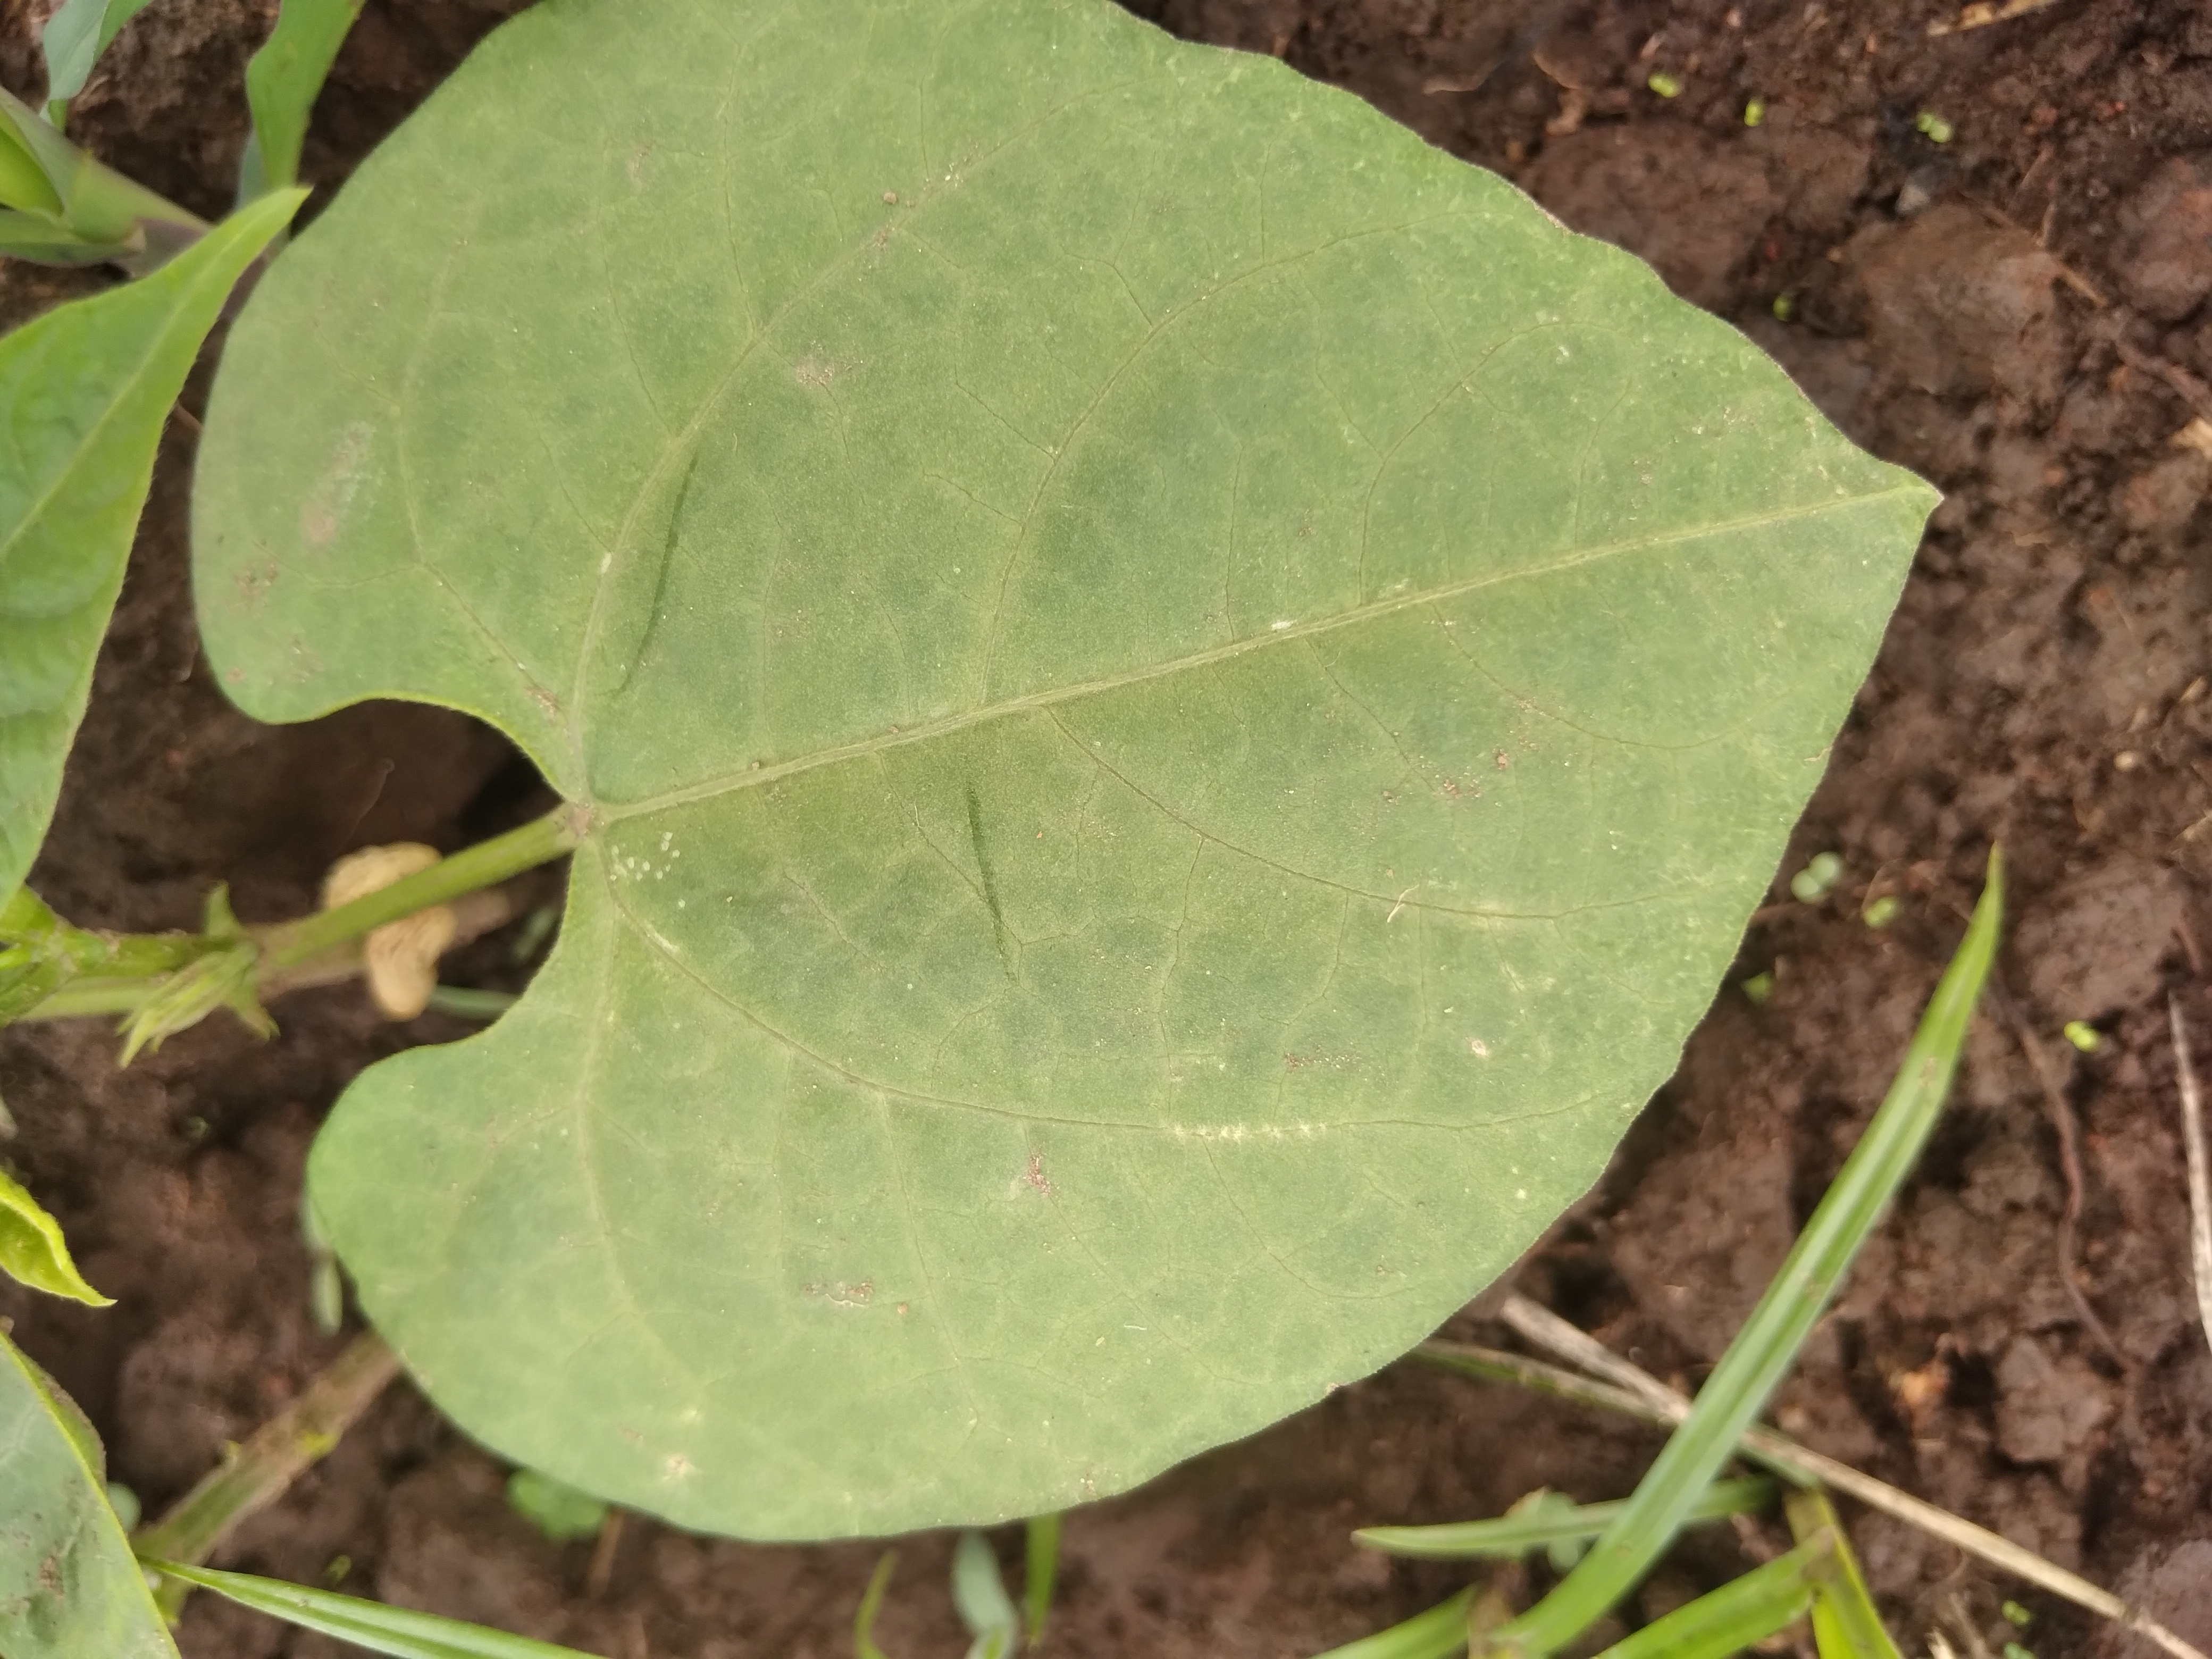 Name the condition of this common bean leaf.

healthy
